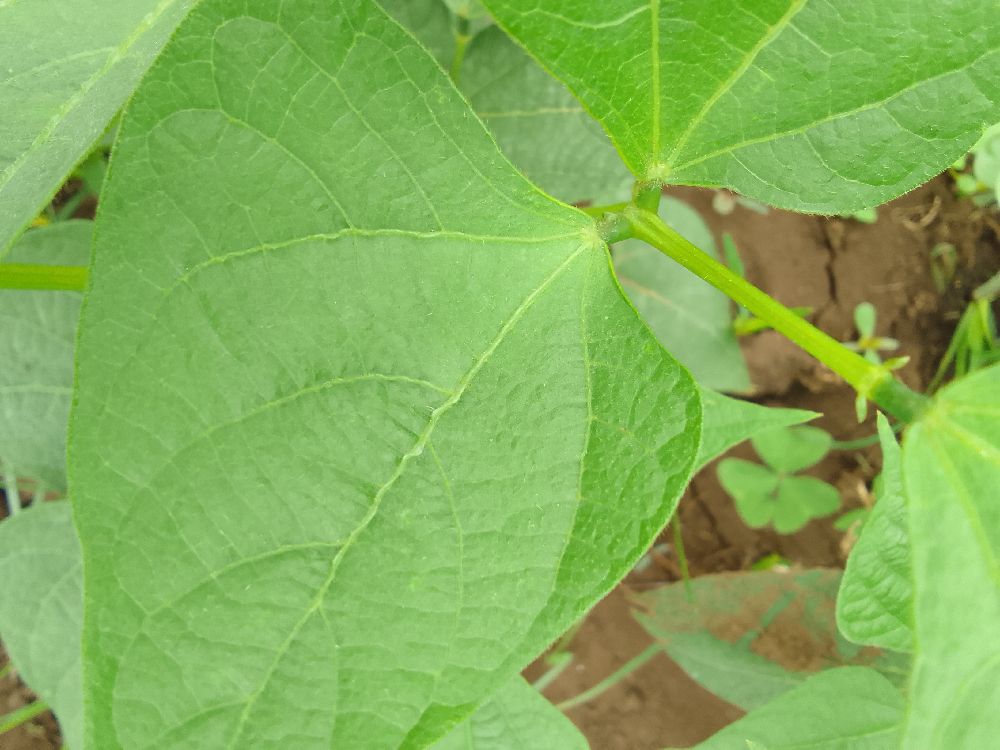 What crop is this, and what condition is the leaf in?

common bean, healthy
